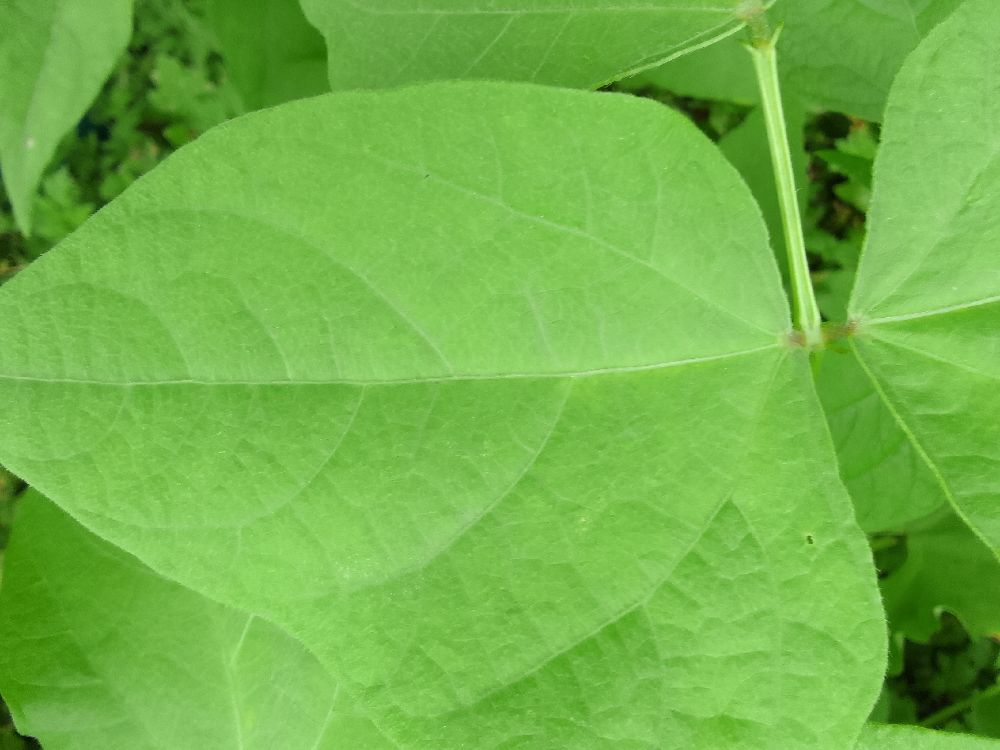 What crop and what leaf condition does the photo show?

common bean, healthy
